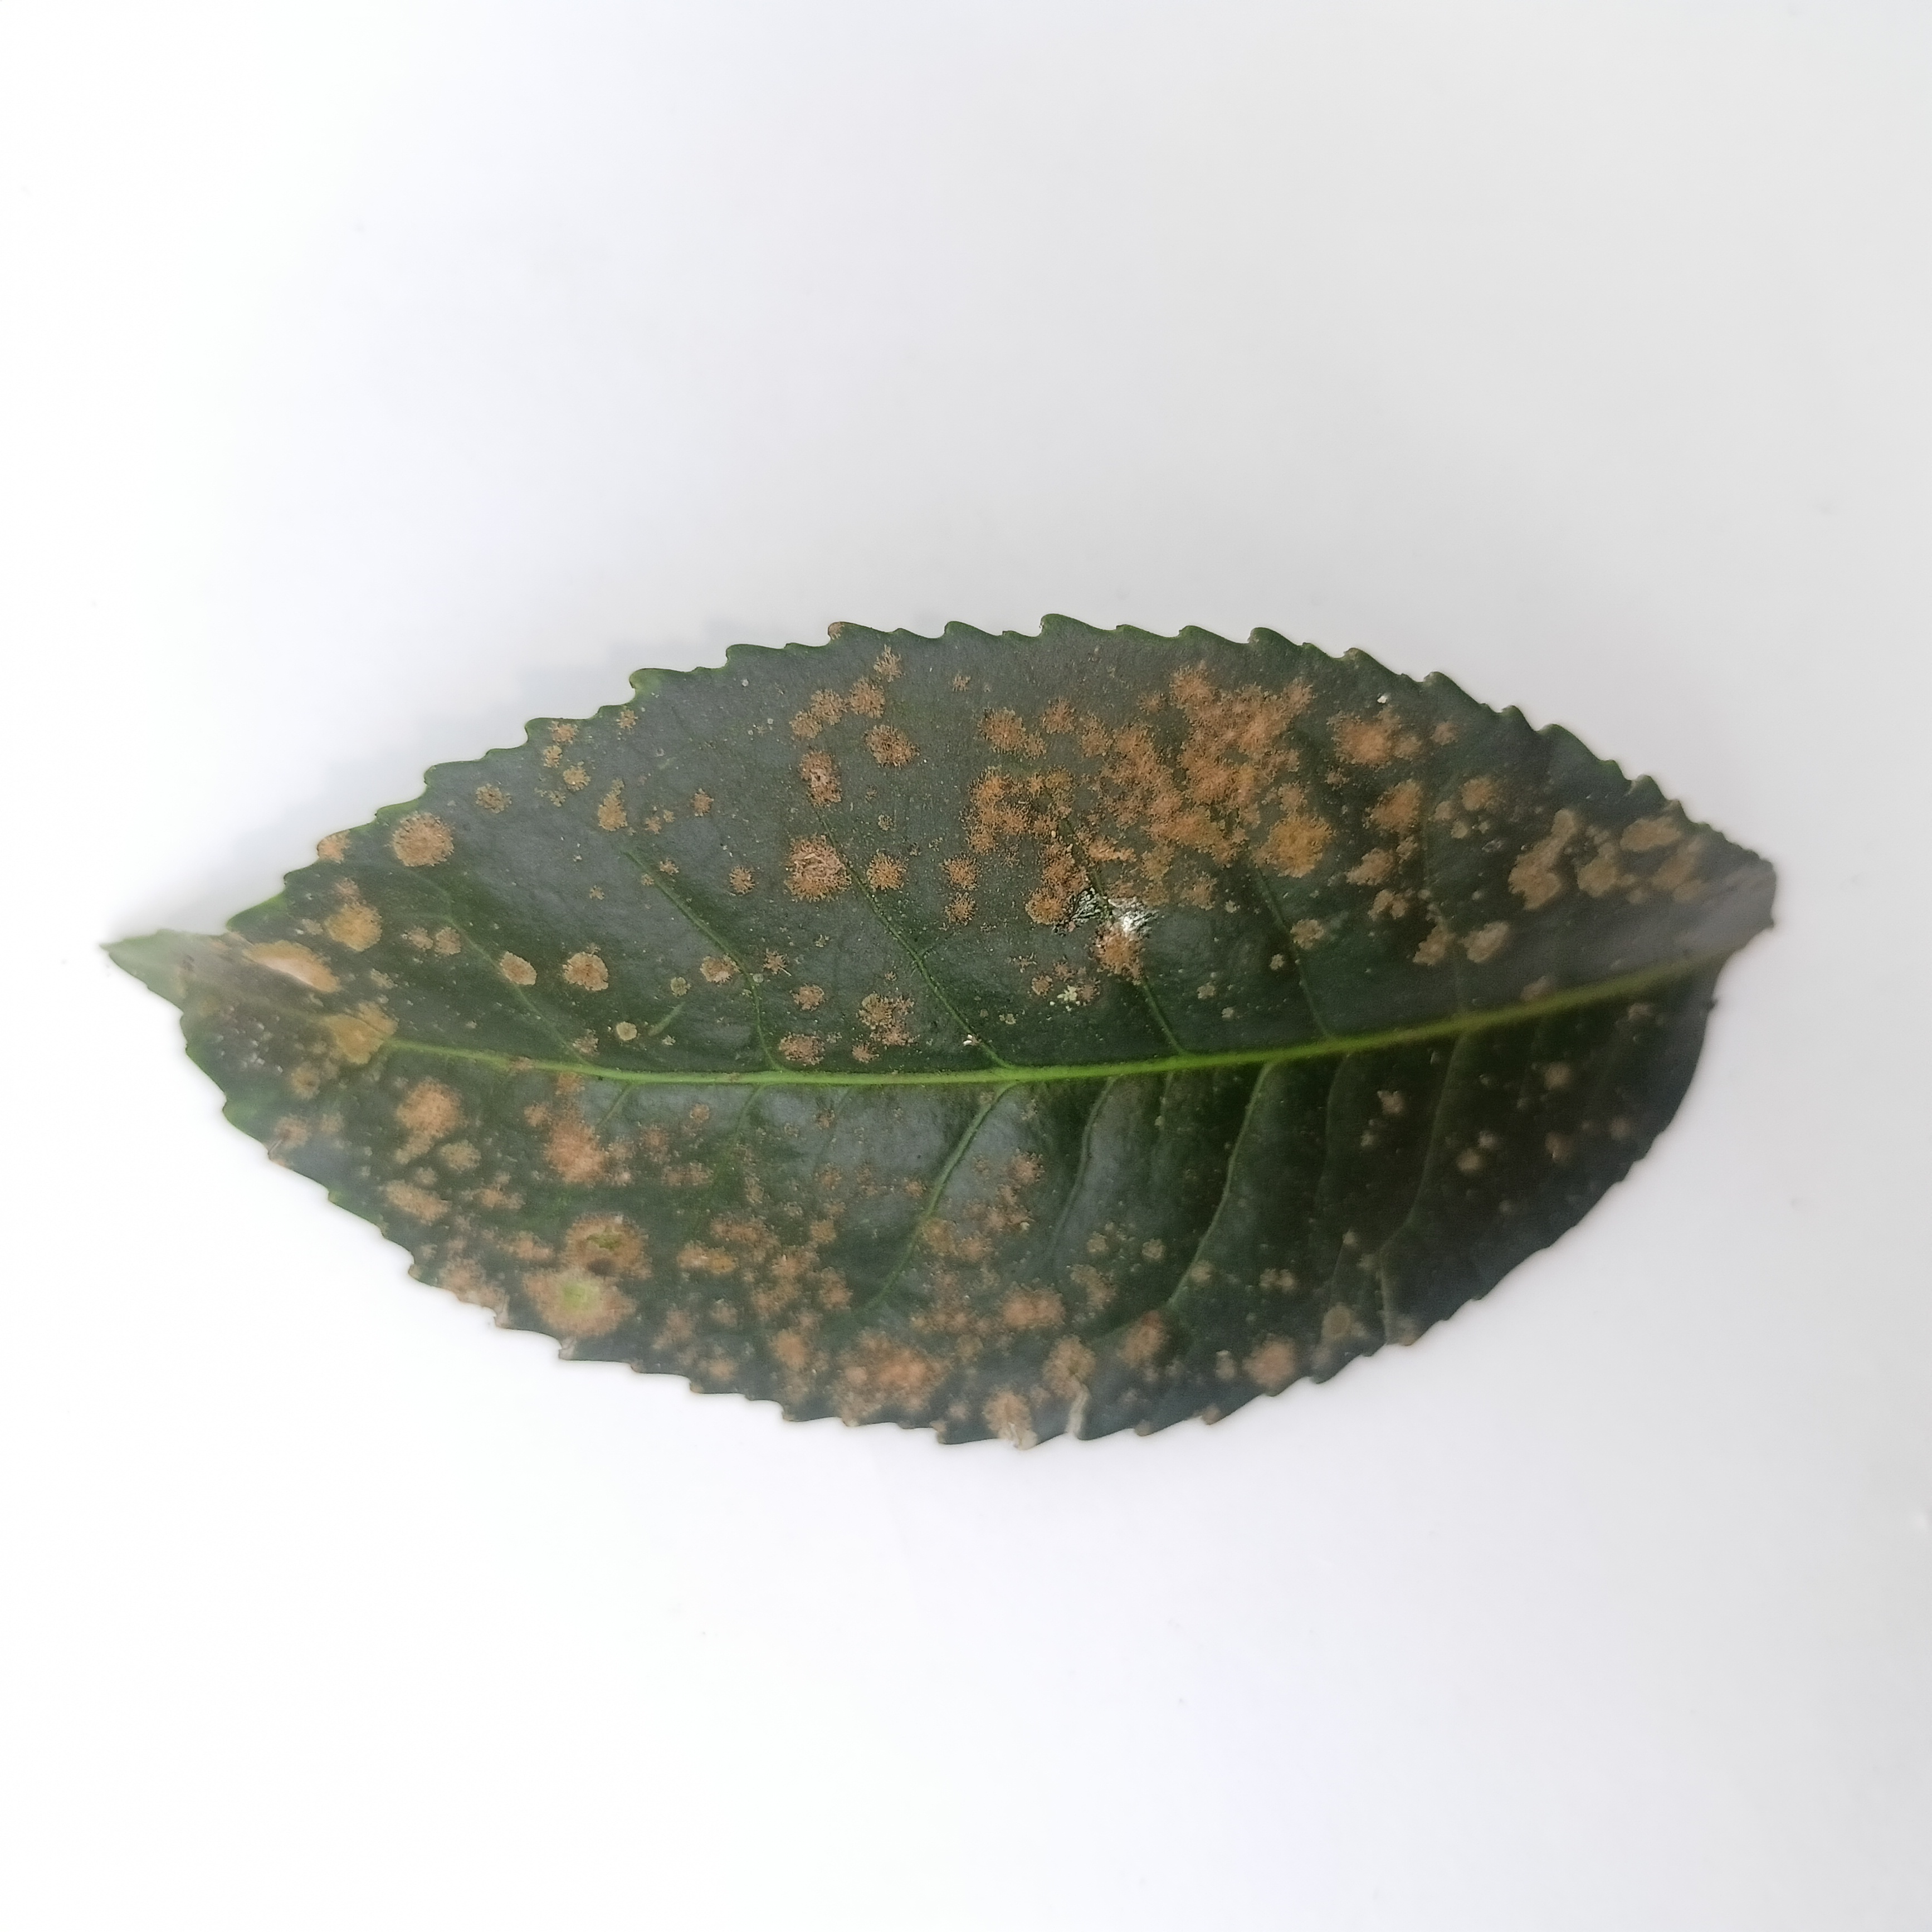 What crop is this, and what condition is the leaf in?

tea, algal leaf
